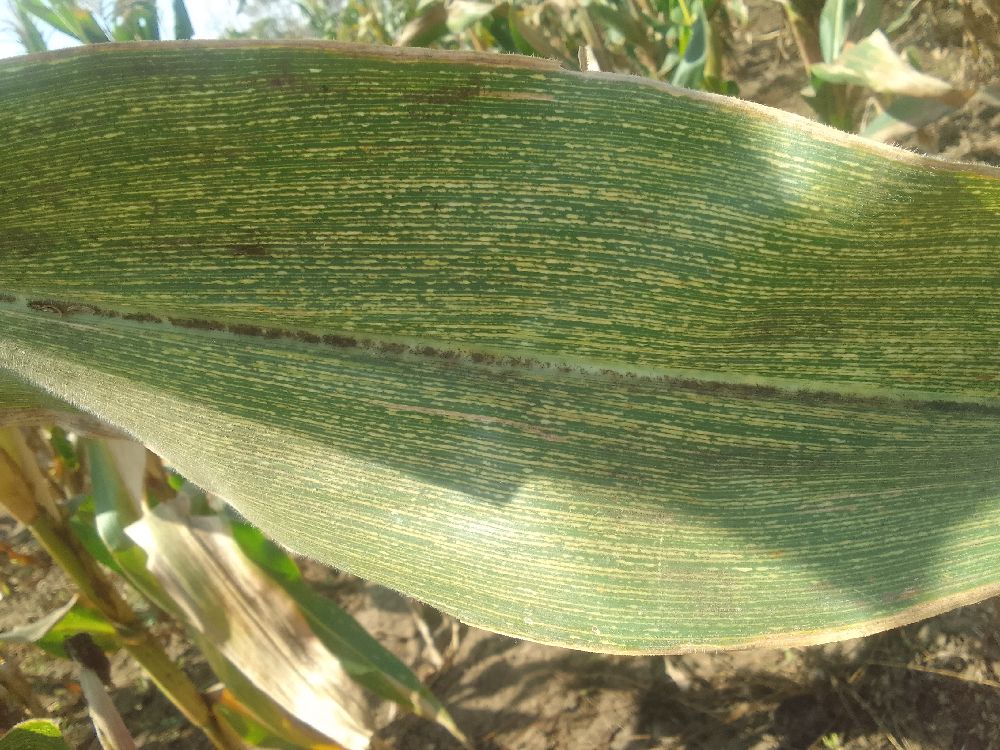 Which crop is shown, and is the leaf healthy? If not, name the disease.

maize, maize streak virus
